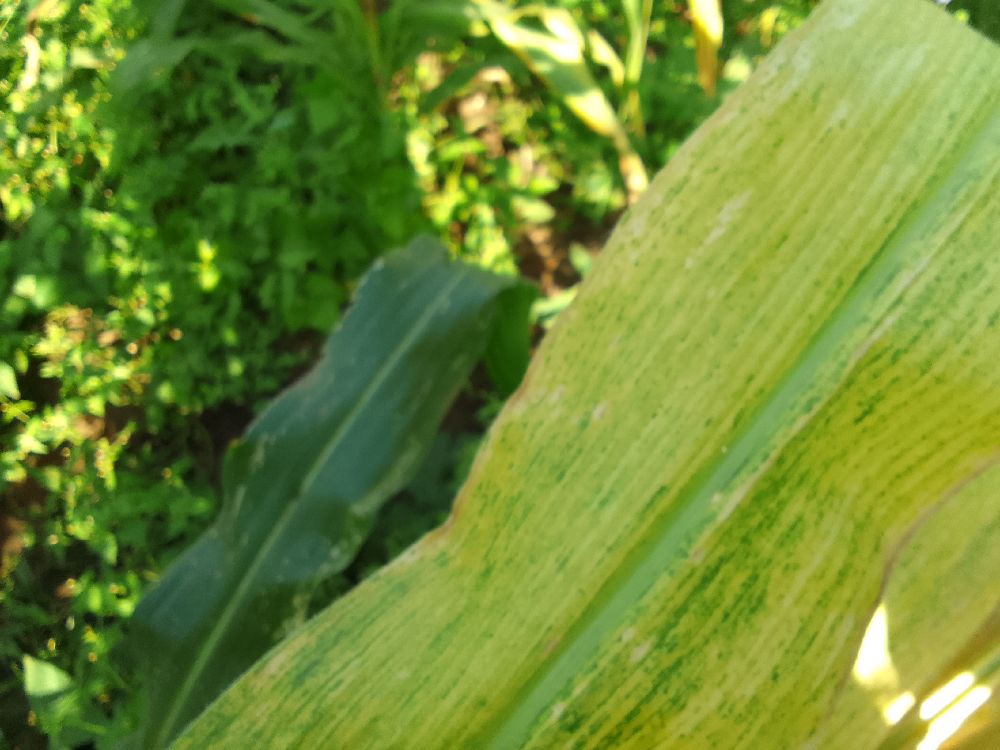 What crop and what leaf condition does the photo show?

maize, maize lethal necrosis
